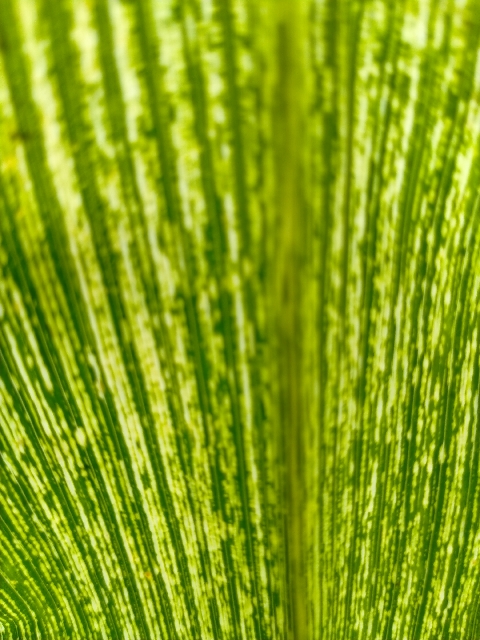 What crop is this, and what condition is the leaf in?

maize, maize streak virus
